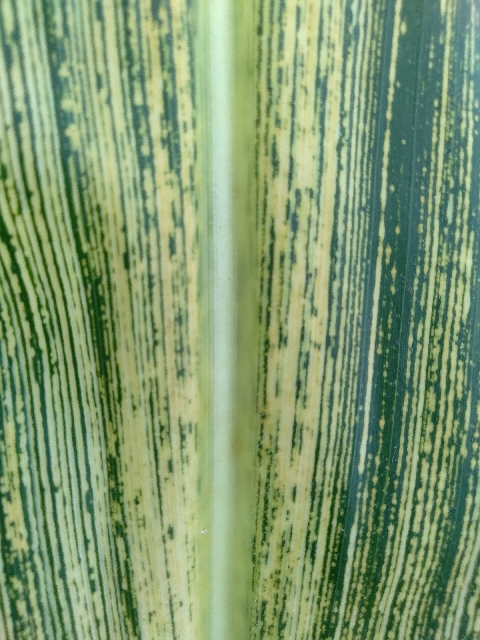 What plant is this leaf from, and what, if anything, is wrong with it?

maize, maize streak virus
